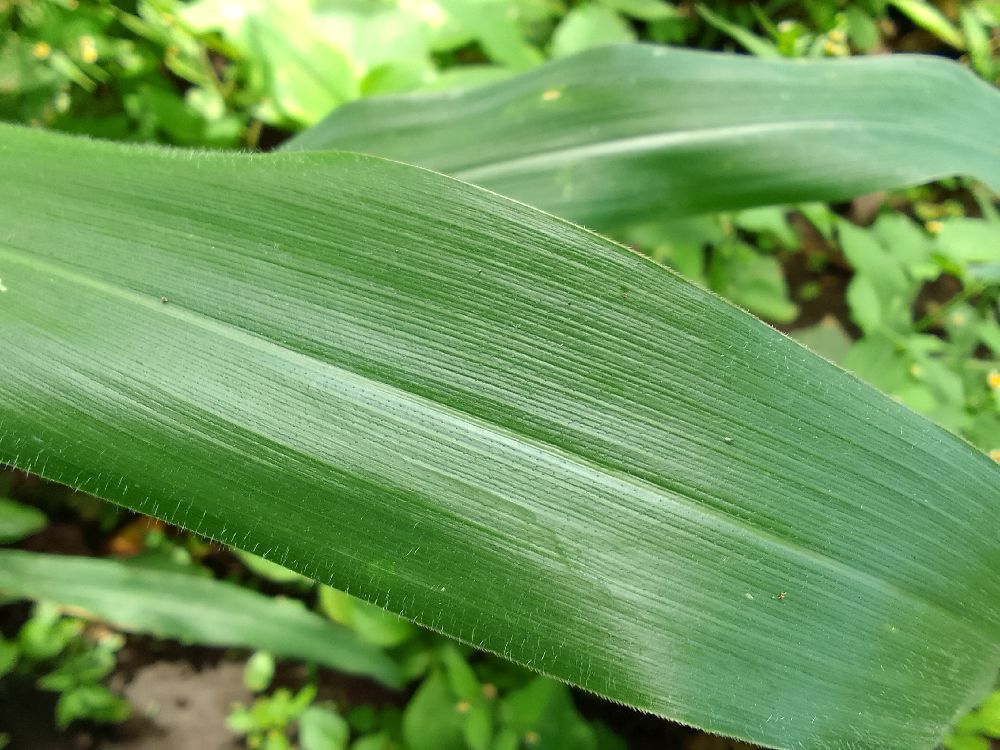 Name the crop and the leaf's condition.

maize, healthy
